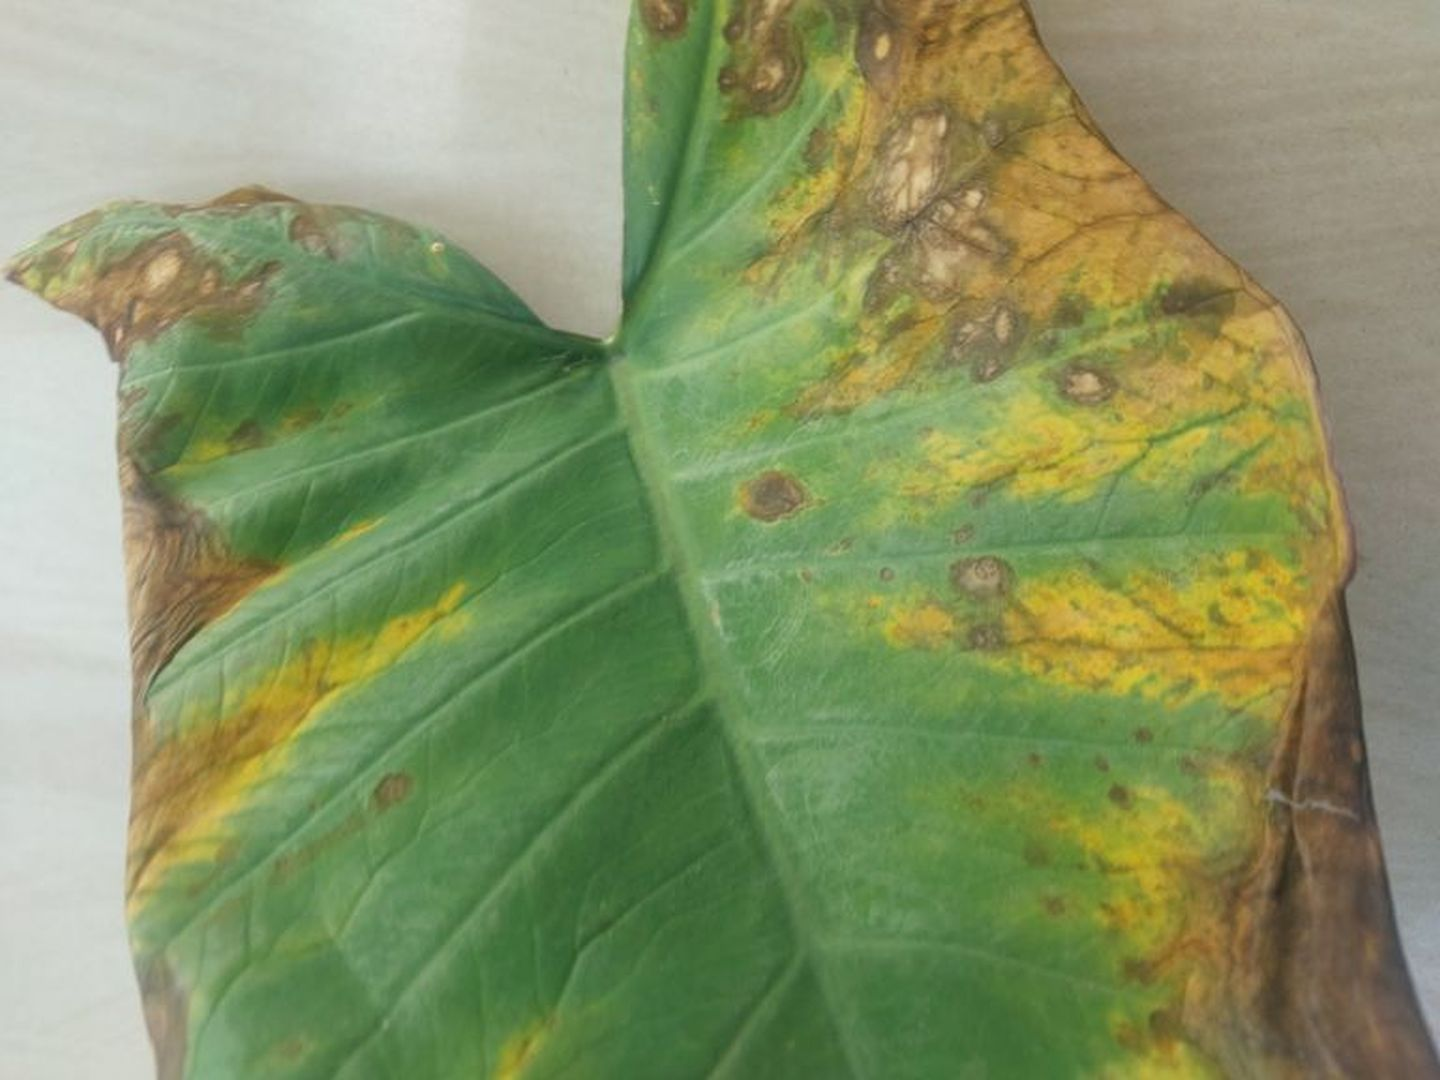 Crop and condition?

taro, leaf blight
